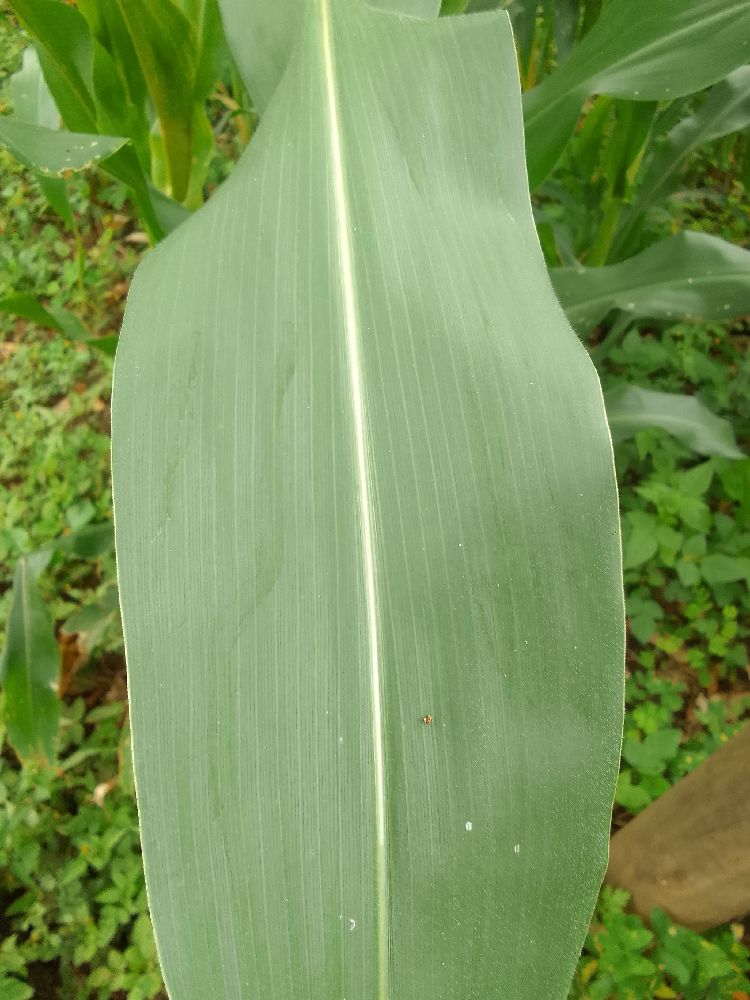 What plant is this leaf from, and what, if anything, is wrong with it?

maize, healthy
